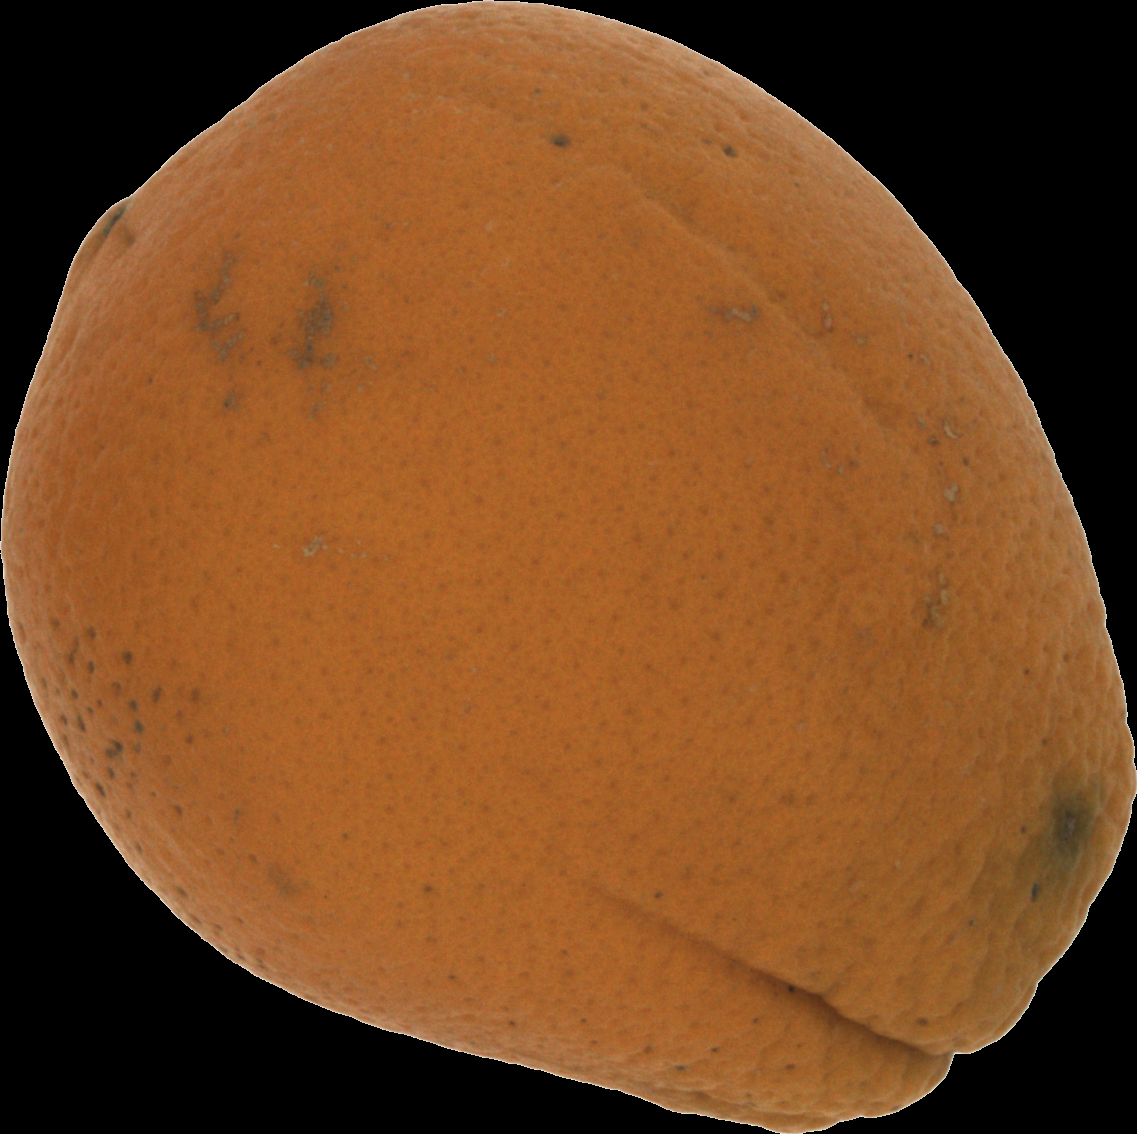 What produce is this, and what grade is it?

orange, bad
